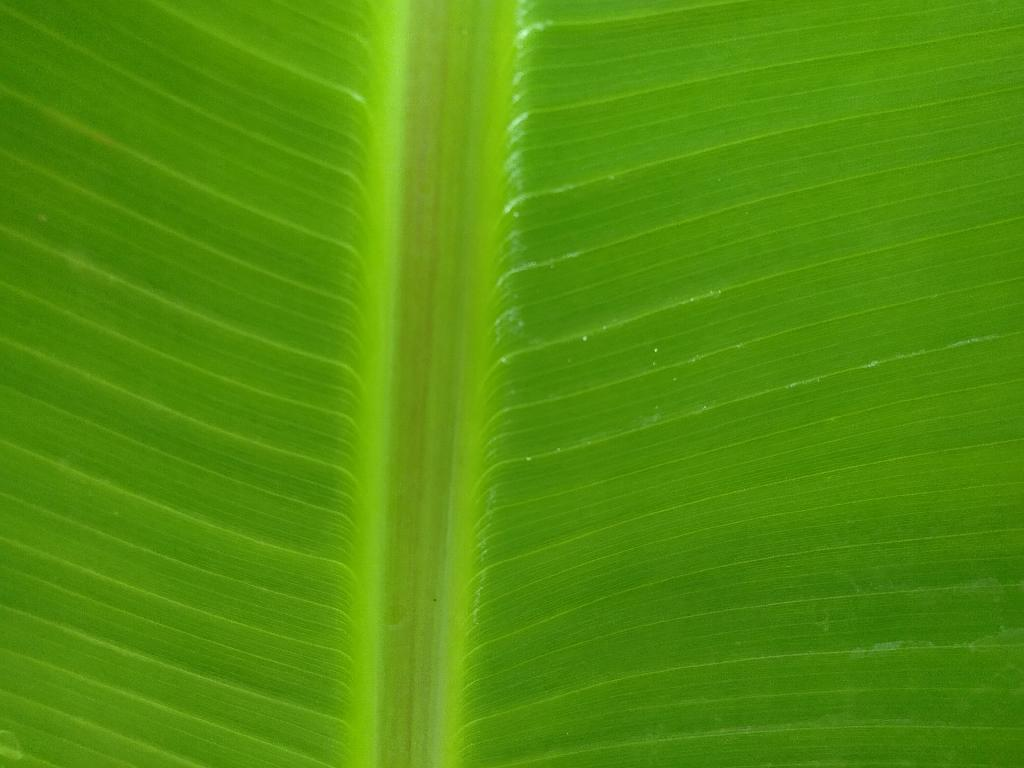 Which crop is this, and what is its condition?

banana, healthy
